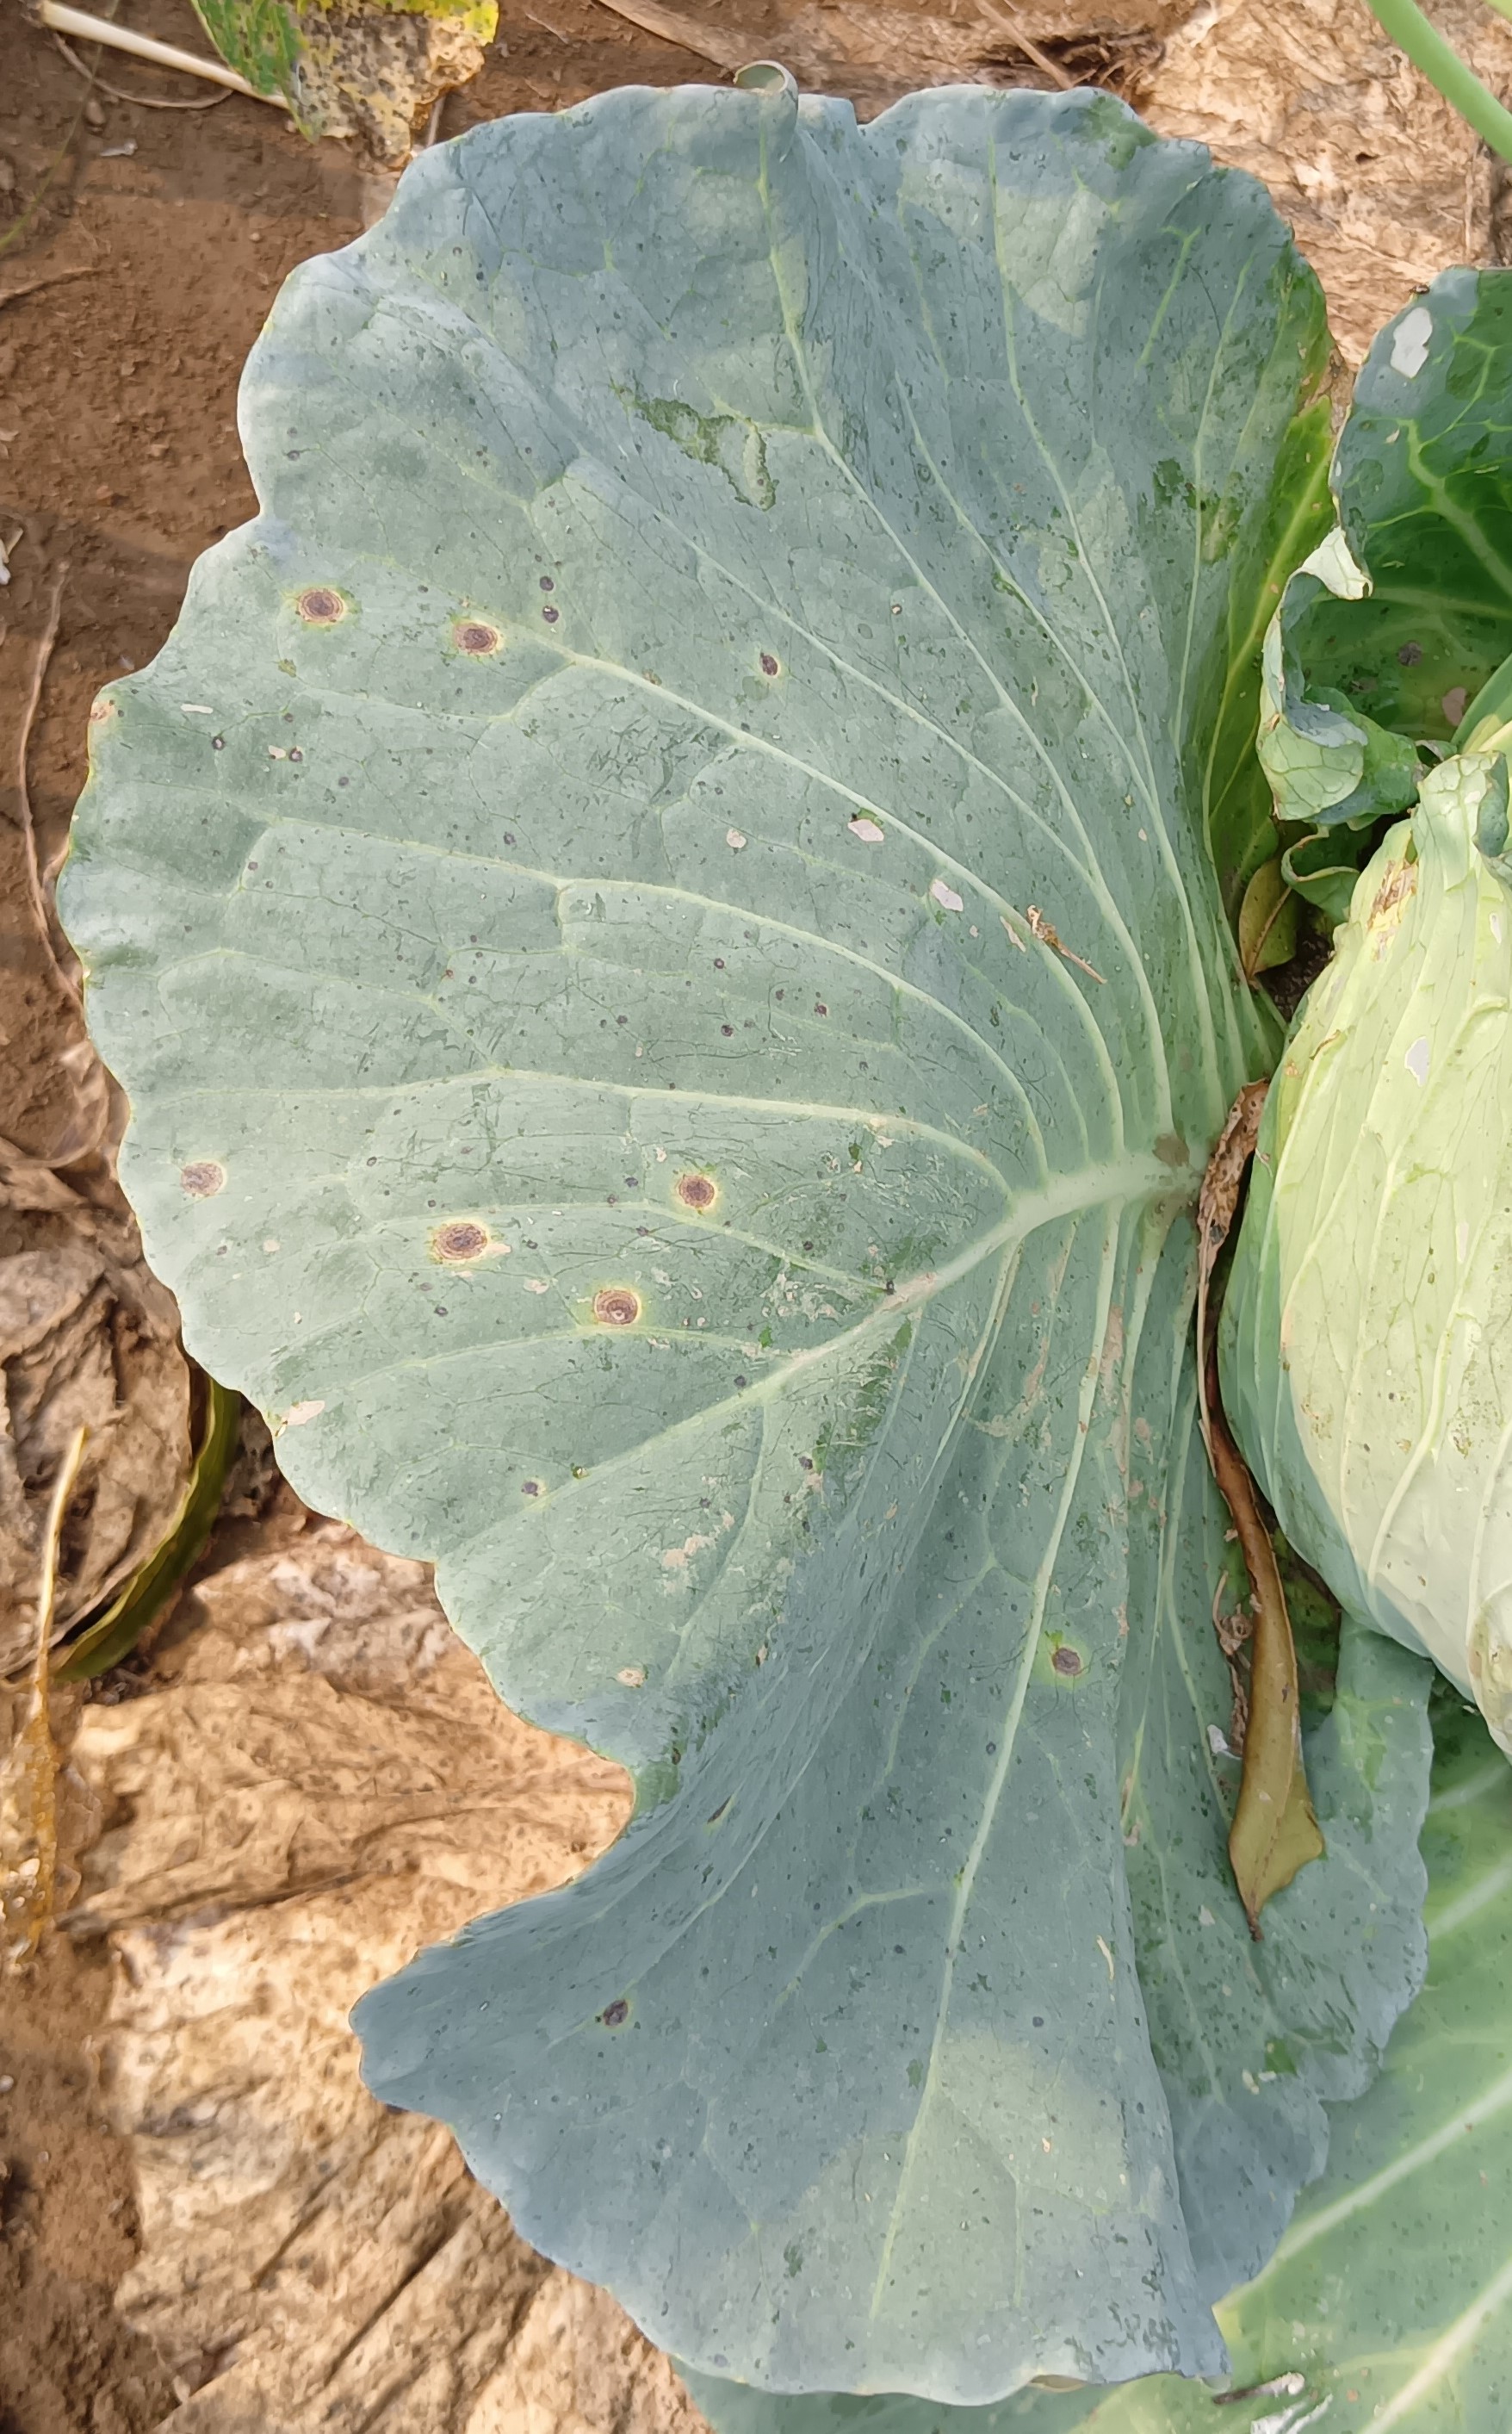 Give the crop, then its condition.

cabbage, alternaria
